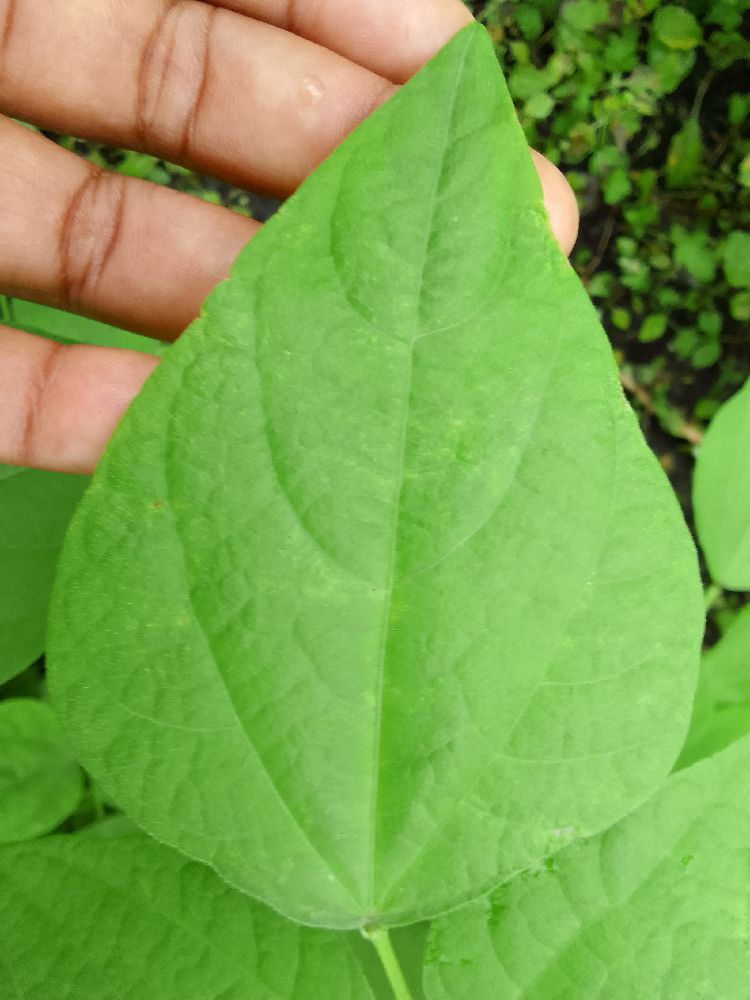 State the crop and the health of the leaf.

common bean, healthy
